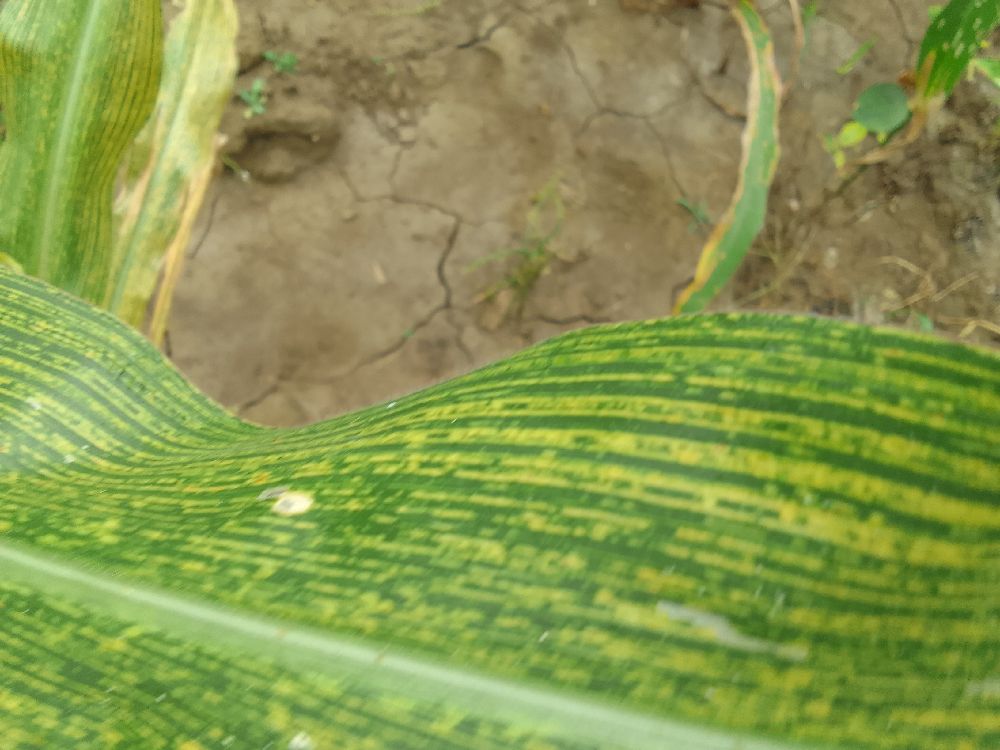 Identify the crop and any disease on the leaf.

maize, maize streak virus
